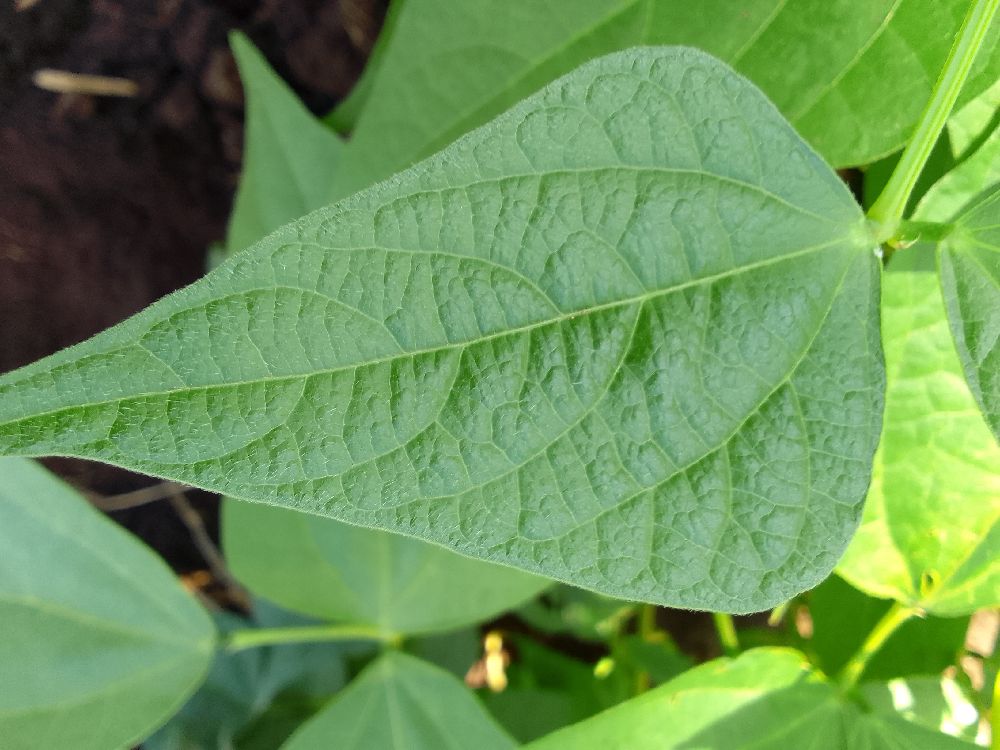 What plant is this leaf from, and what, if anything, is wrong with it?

common bean, healthy
